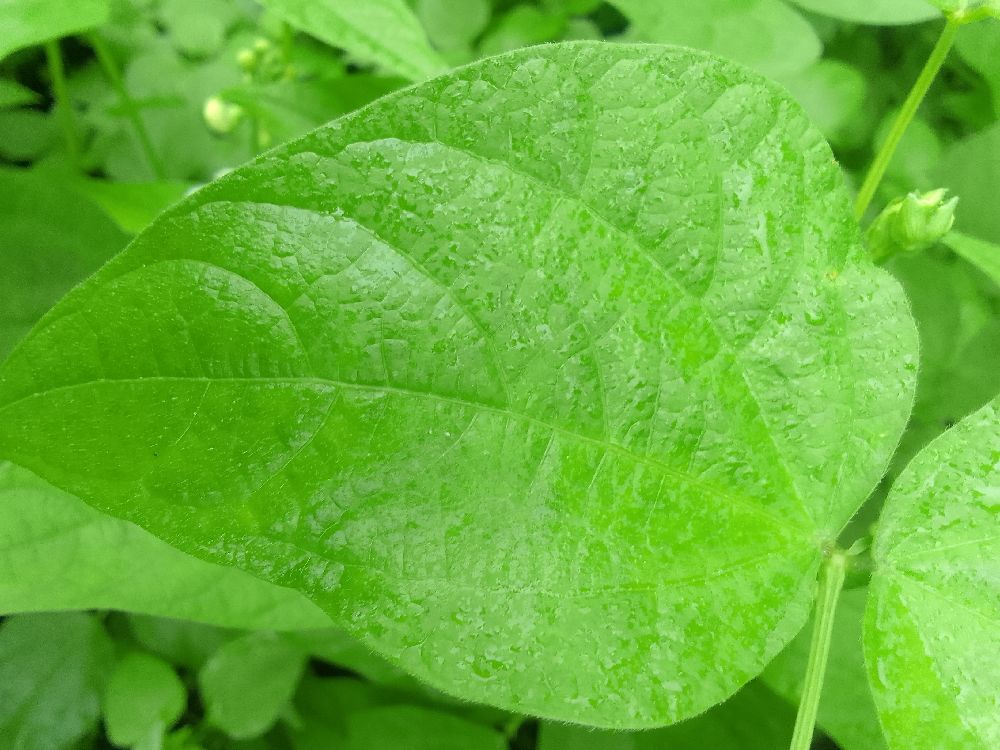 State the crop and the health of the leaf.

common bean, healthy
